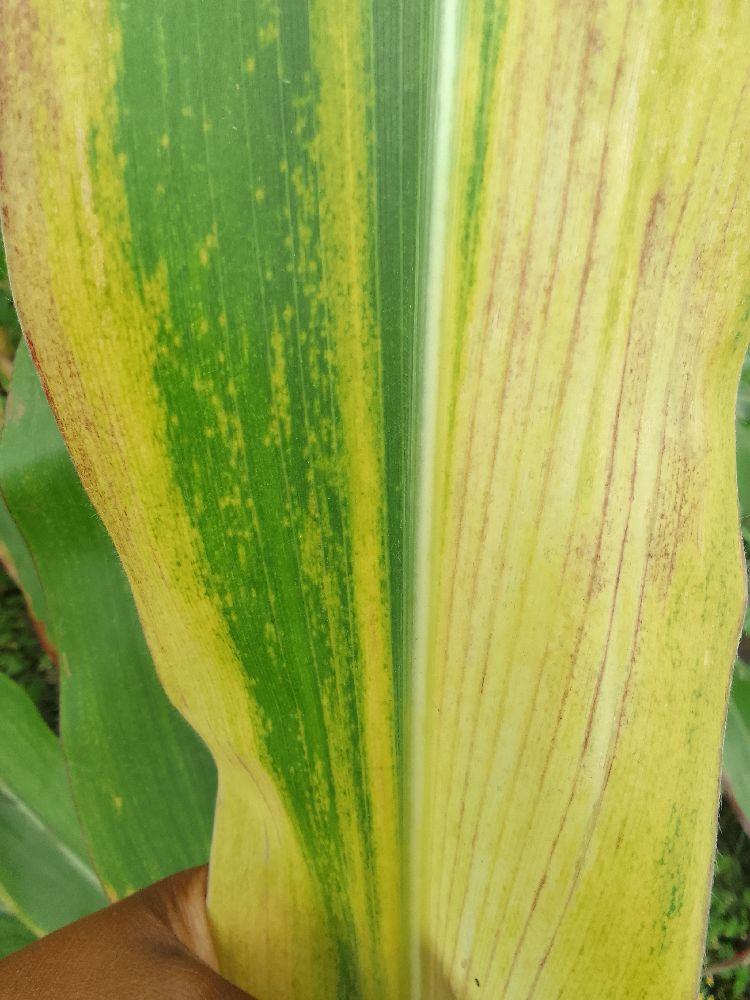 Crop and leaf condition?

maize, maize lethal necrosis
